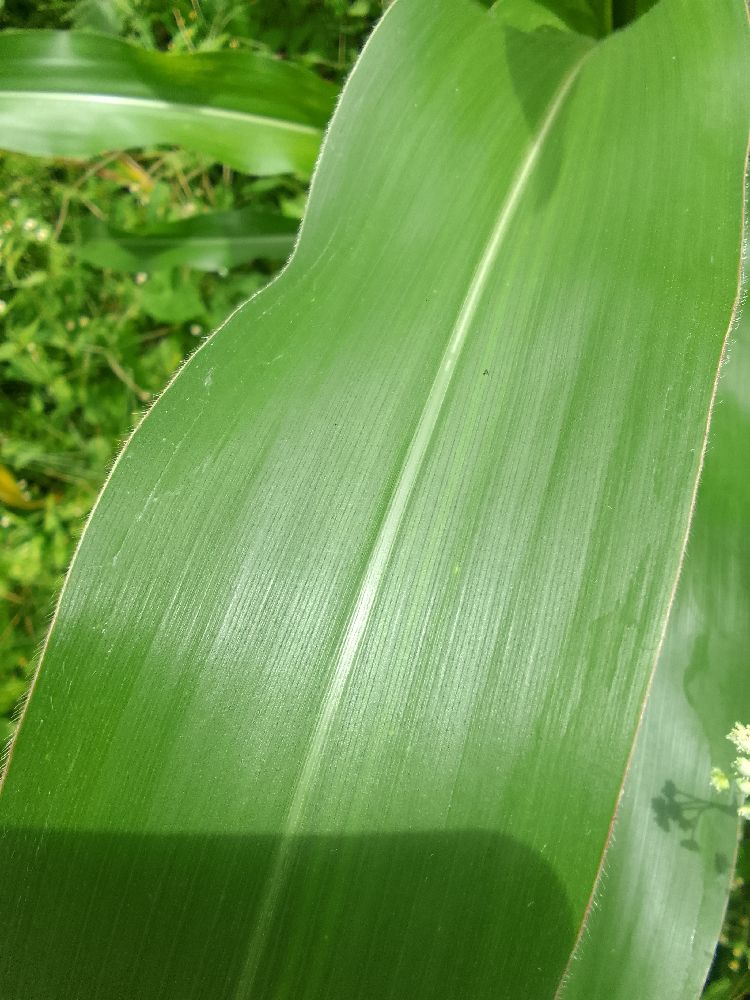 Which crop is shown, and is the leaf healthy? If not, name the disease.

maize, healthy
